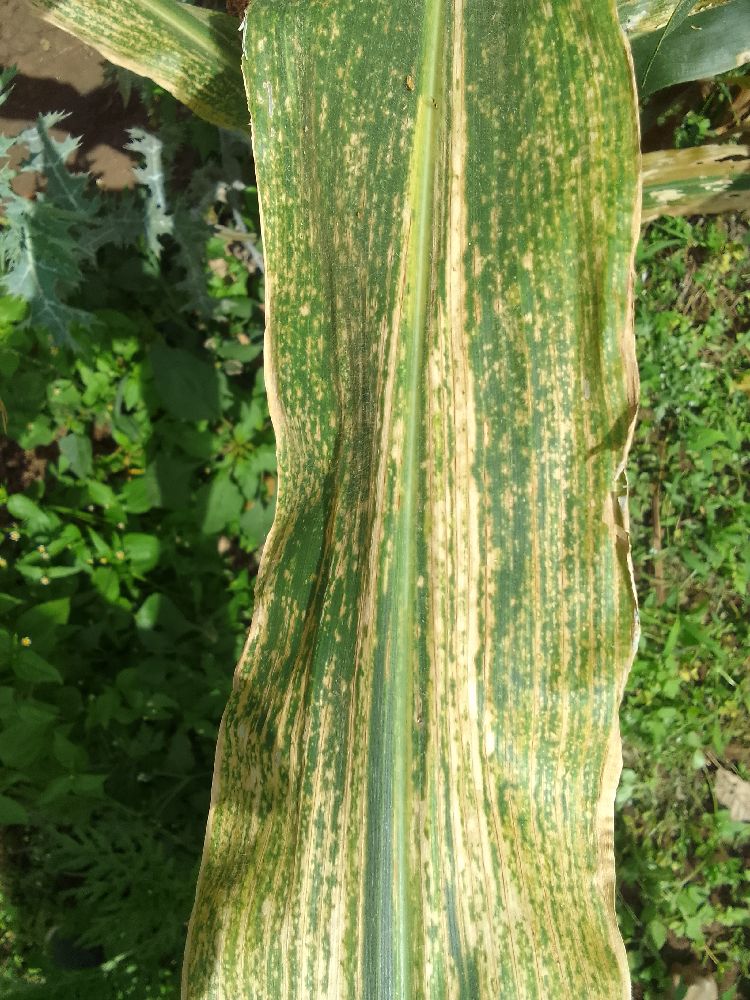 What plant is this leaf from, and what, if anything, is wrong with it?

maize, maize lethal necrosis
